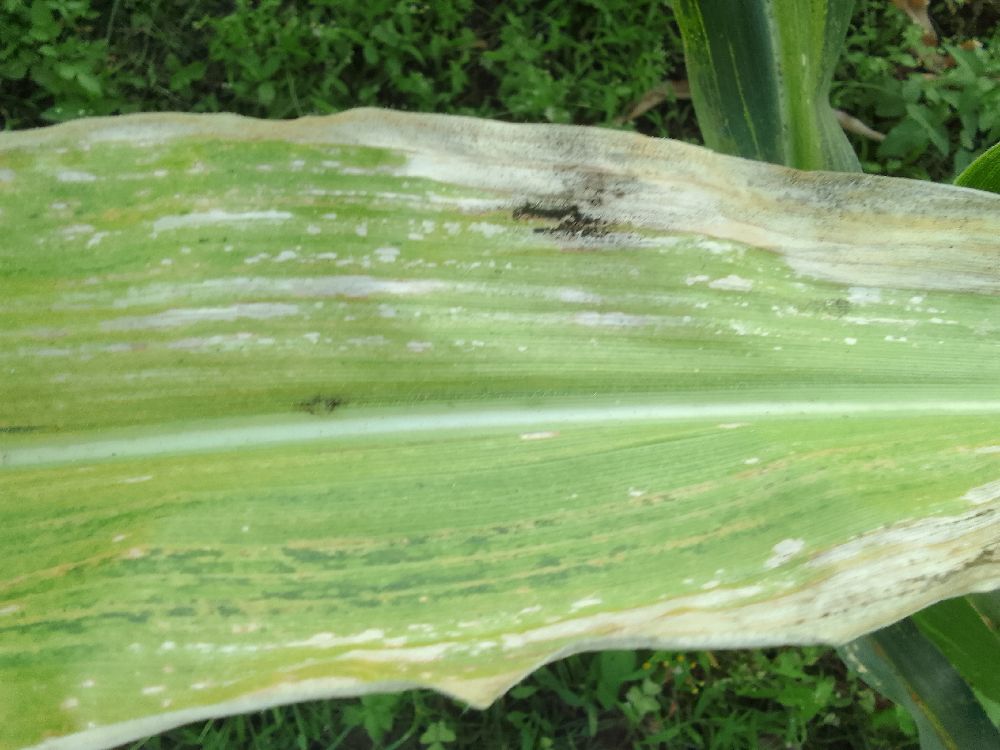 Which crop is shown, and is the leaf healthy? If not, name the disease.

maize, maize lethal necrosis
